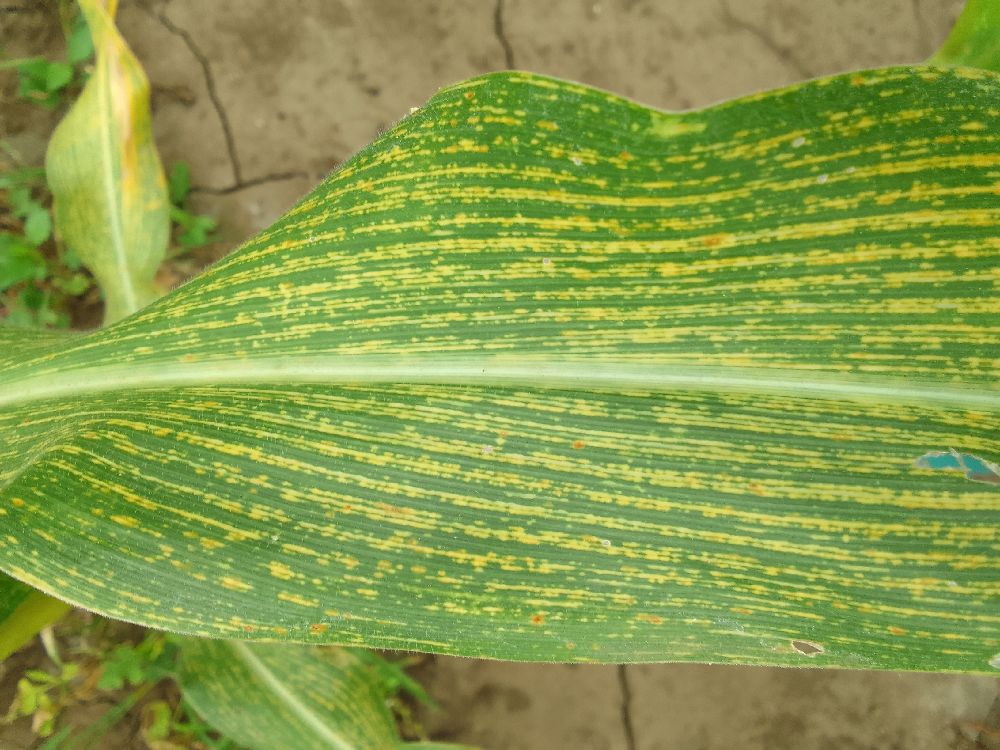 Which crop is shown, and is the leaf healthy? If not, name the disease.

maize, maize streak virus
